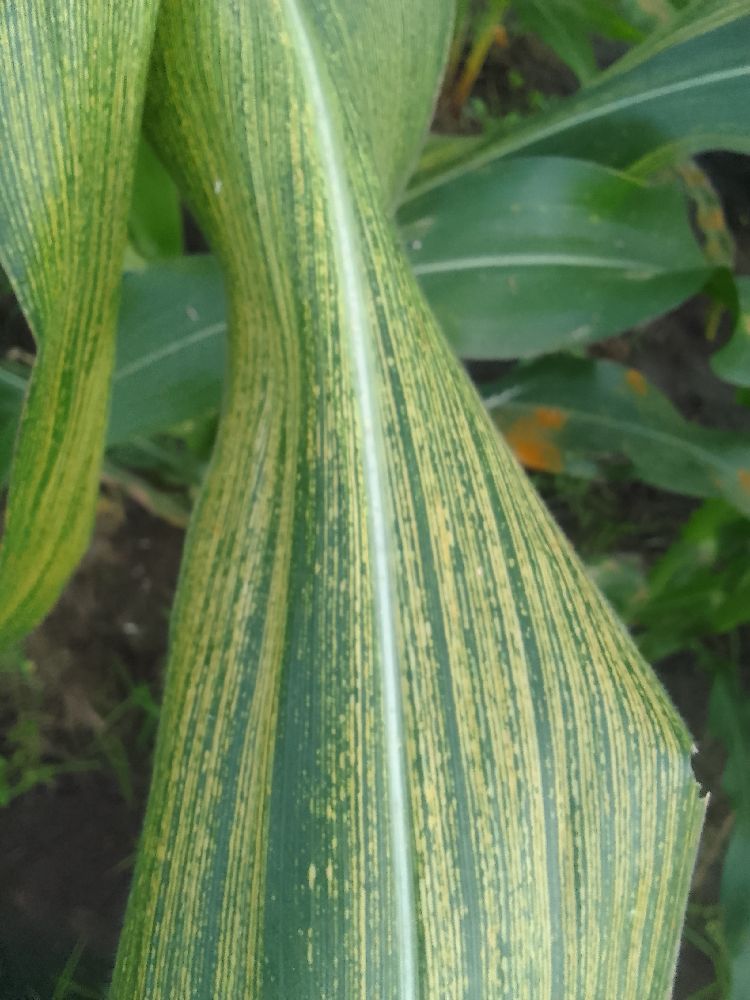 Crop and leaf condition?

maize, maize streak virus
